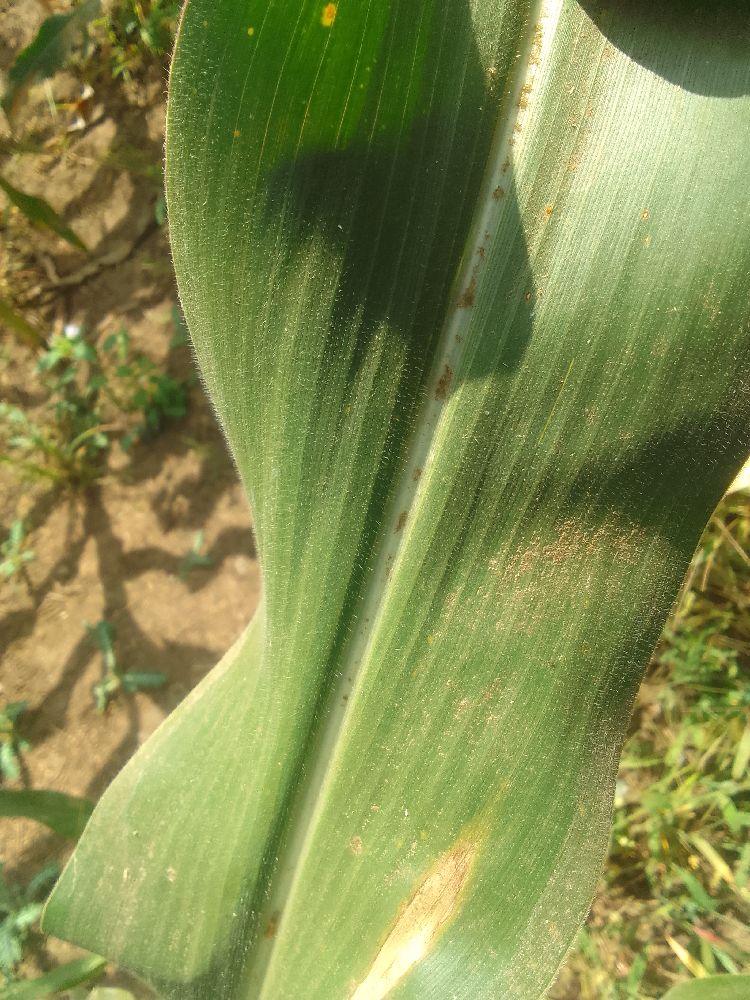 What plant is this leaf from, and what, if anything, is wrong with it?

maize, healthy
